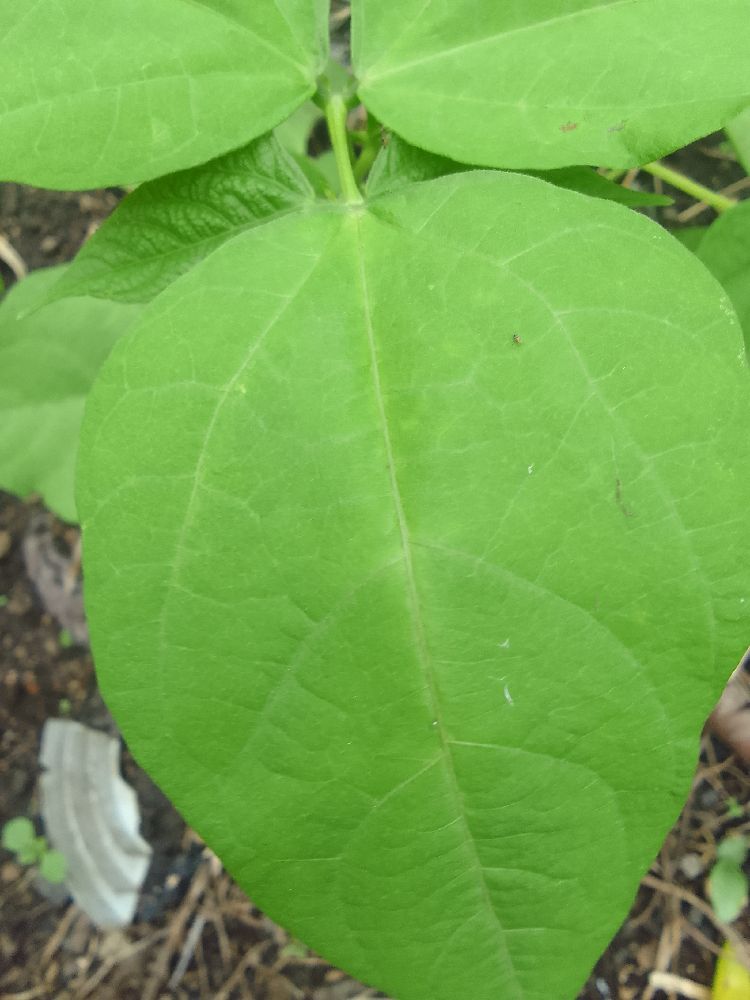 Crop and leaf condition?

common bean, healthy
